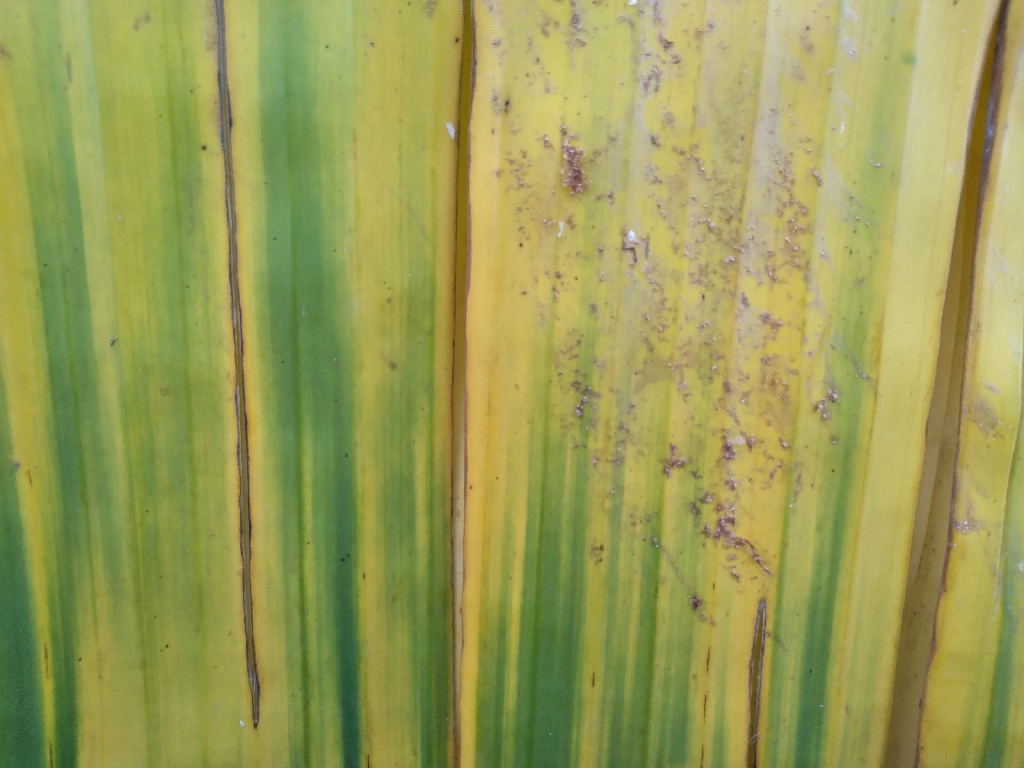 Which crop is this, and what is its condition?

banana, fusarium wilt race 1
